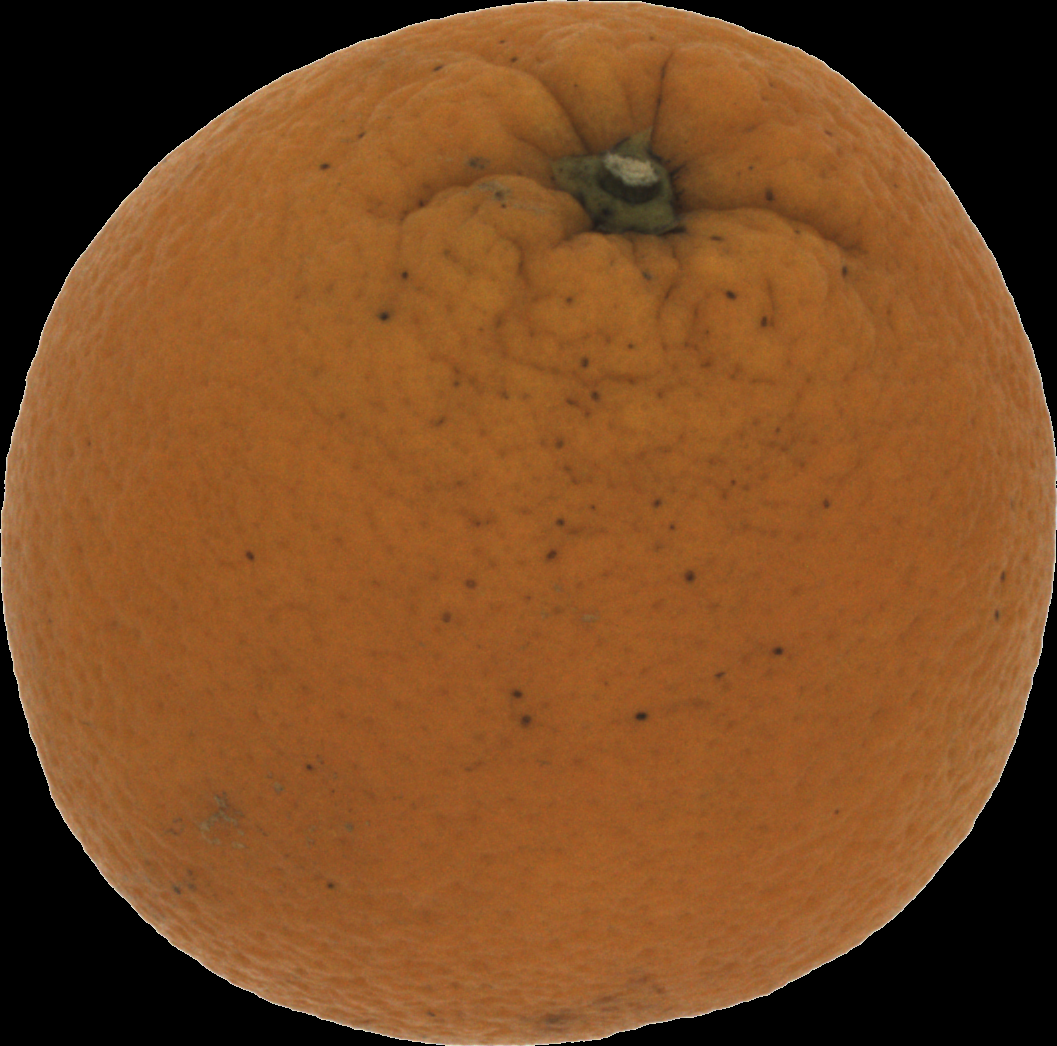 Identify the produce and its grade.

orange, bad
